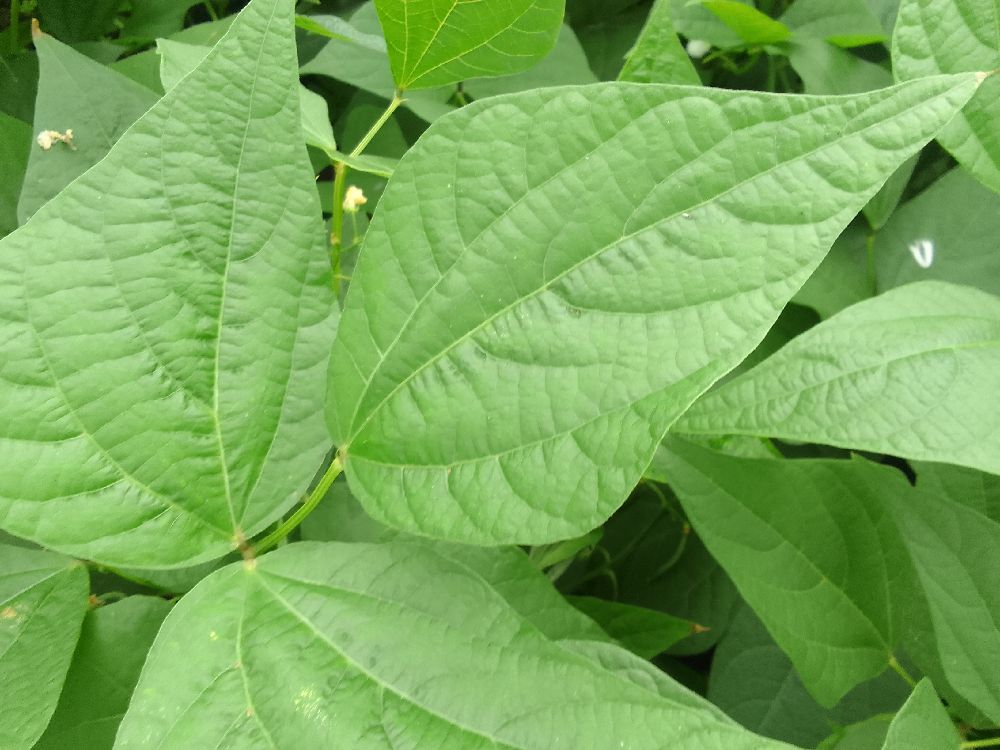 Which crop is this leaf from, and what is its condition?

common bean, healthy
